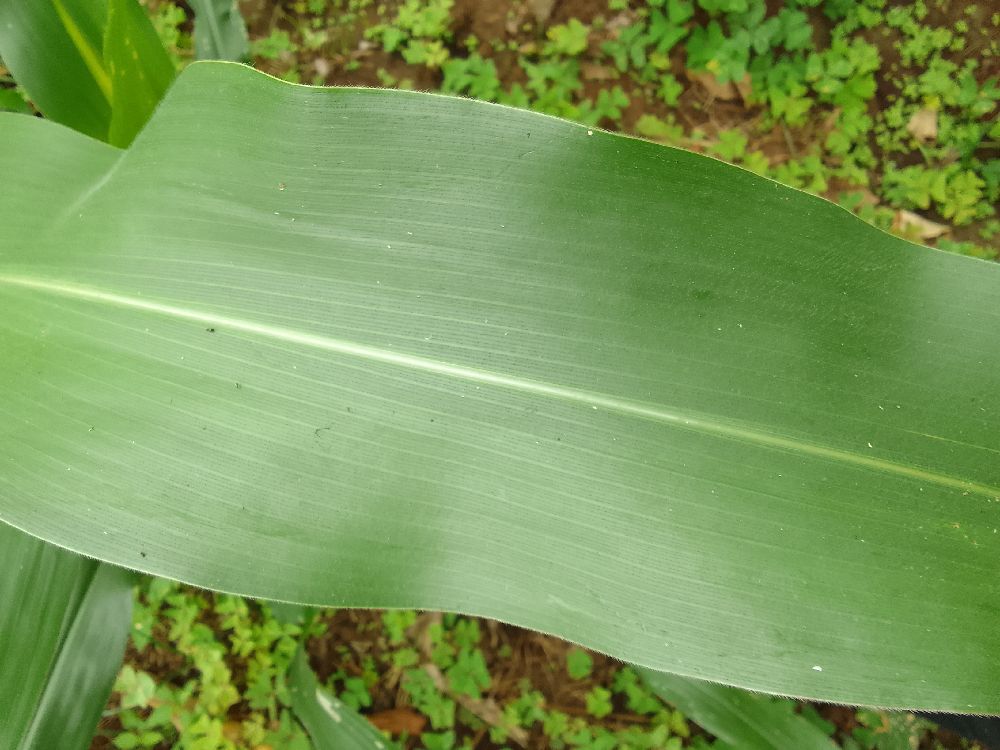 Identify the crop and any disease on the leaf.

maize, healthy
